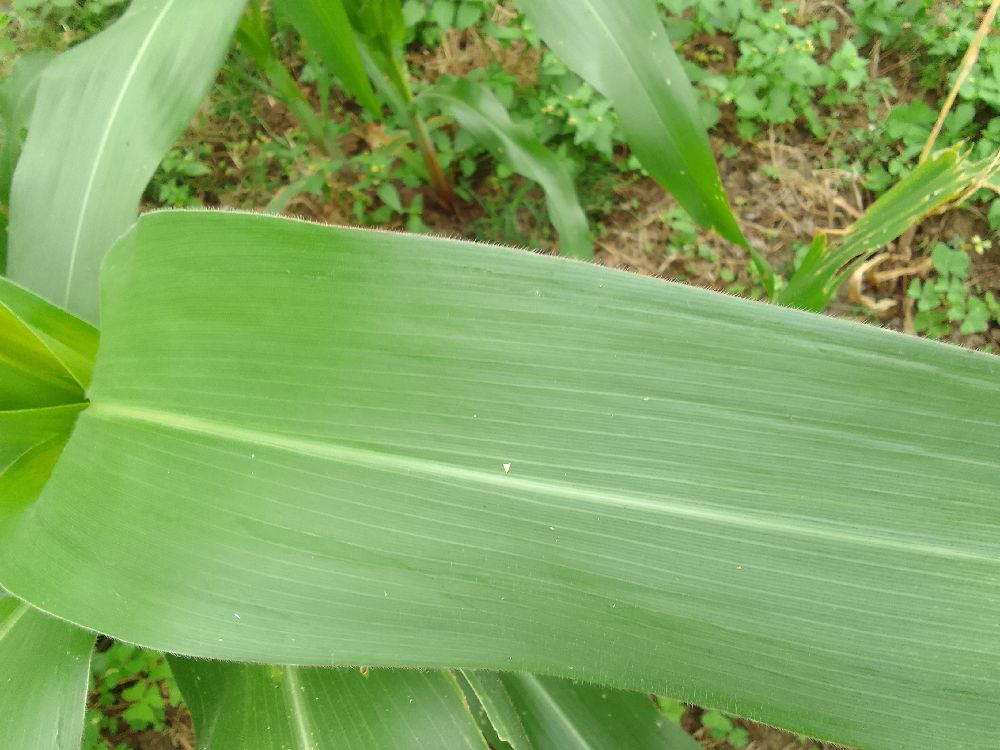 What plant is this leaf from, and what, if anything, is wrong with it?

maize, healthy
